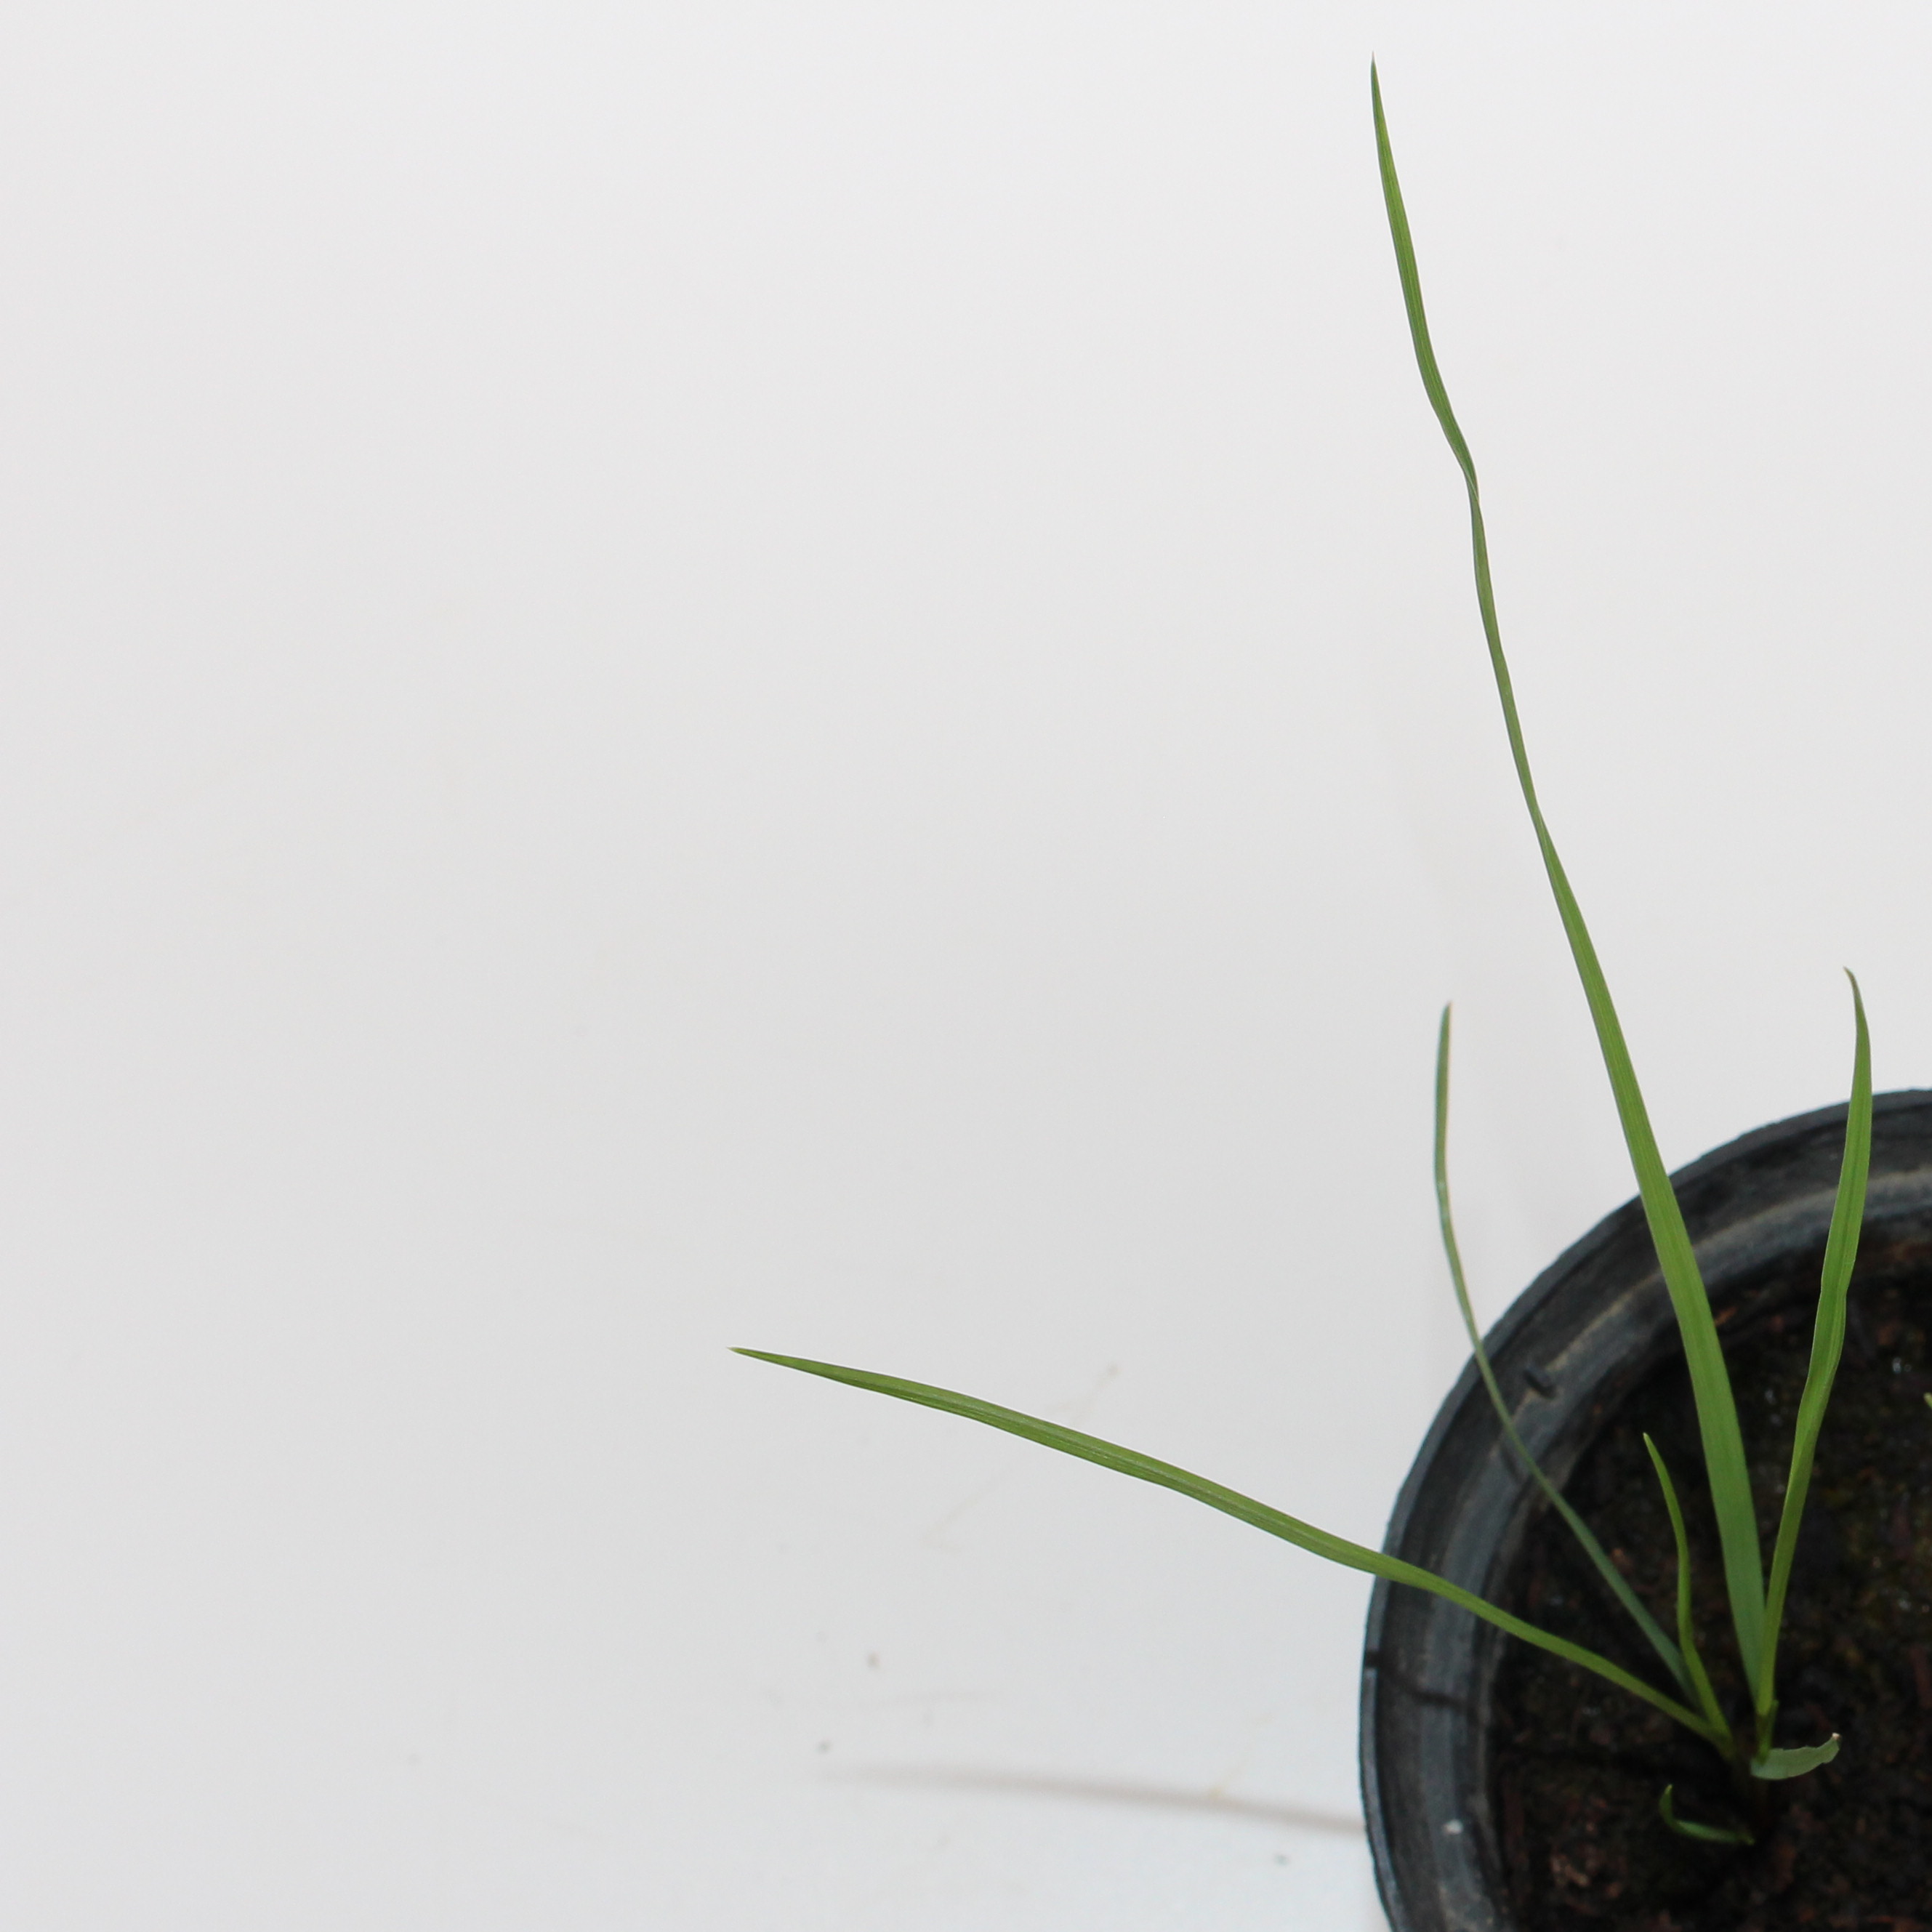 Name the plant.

Lolium multiflorum
